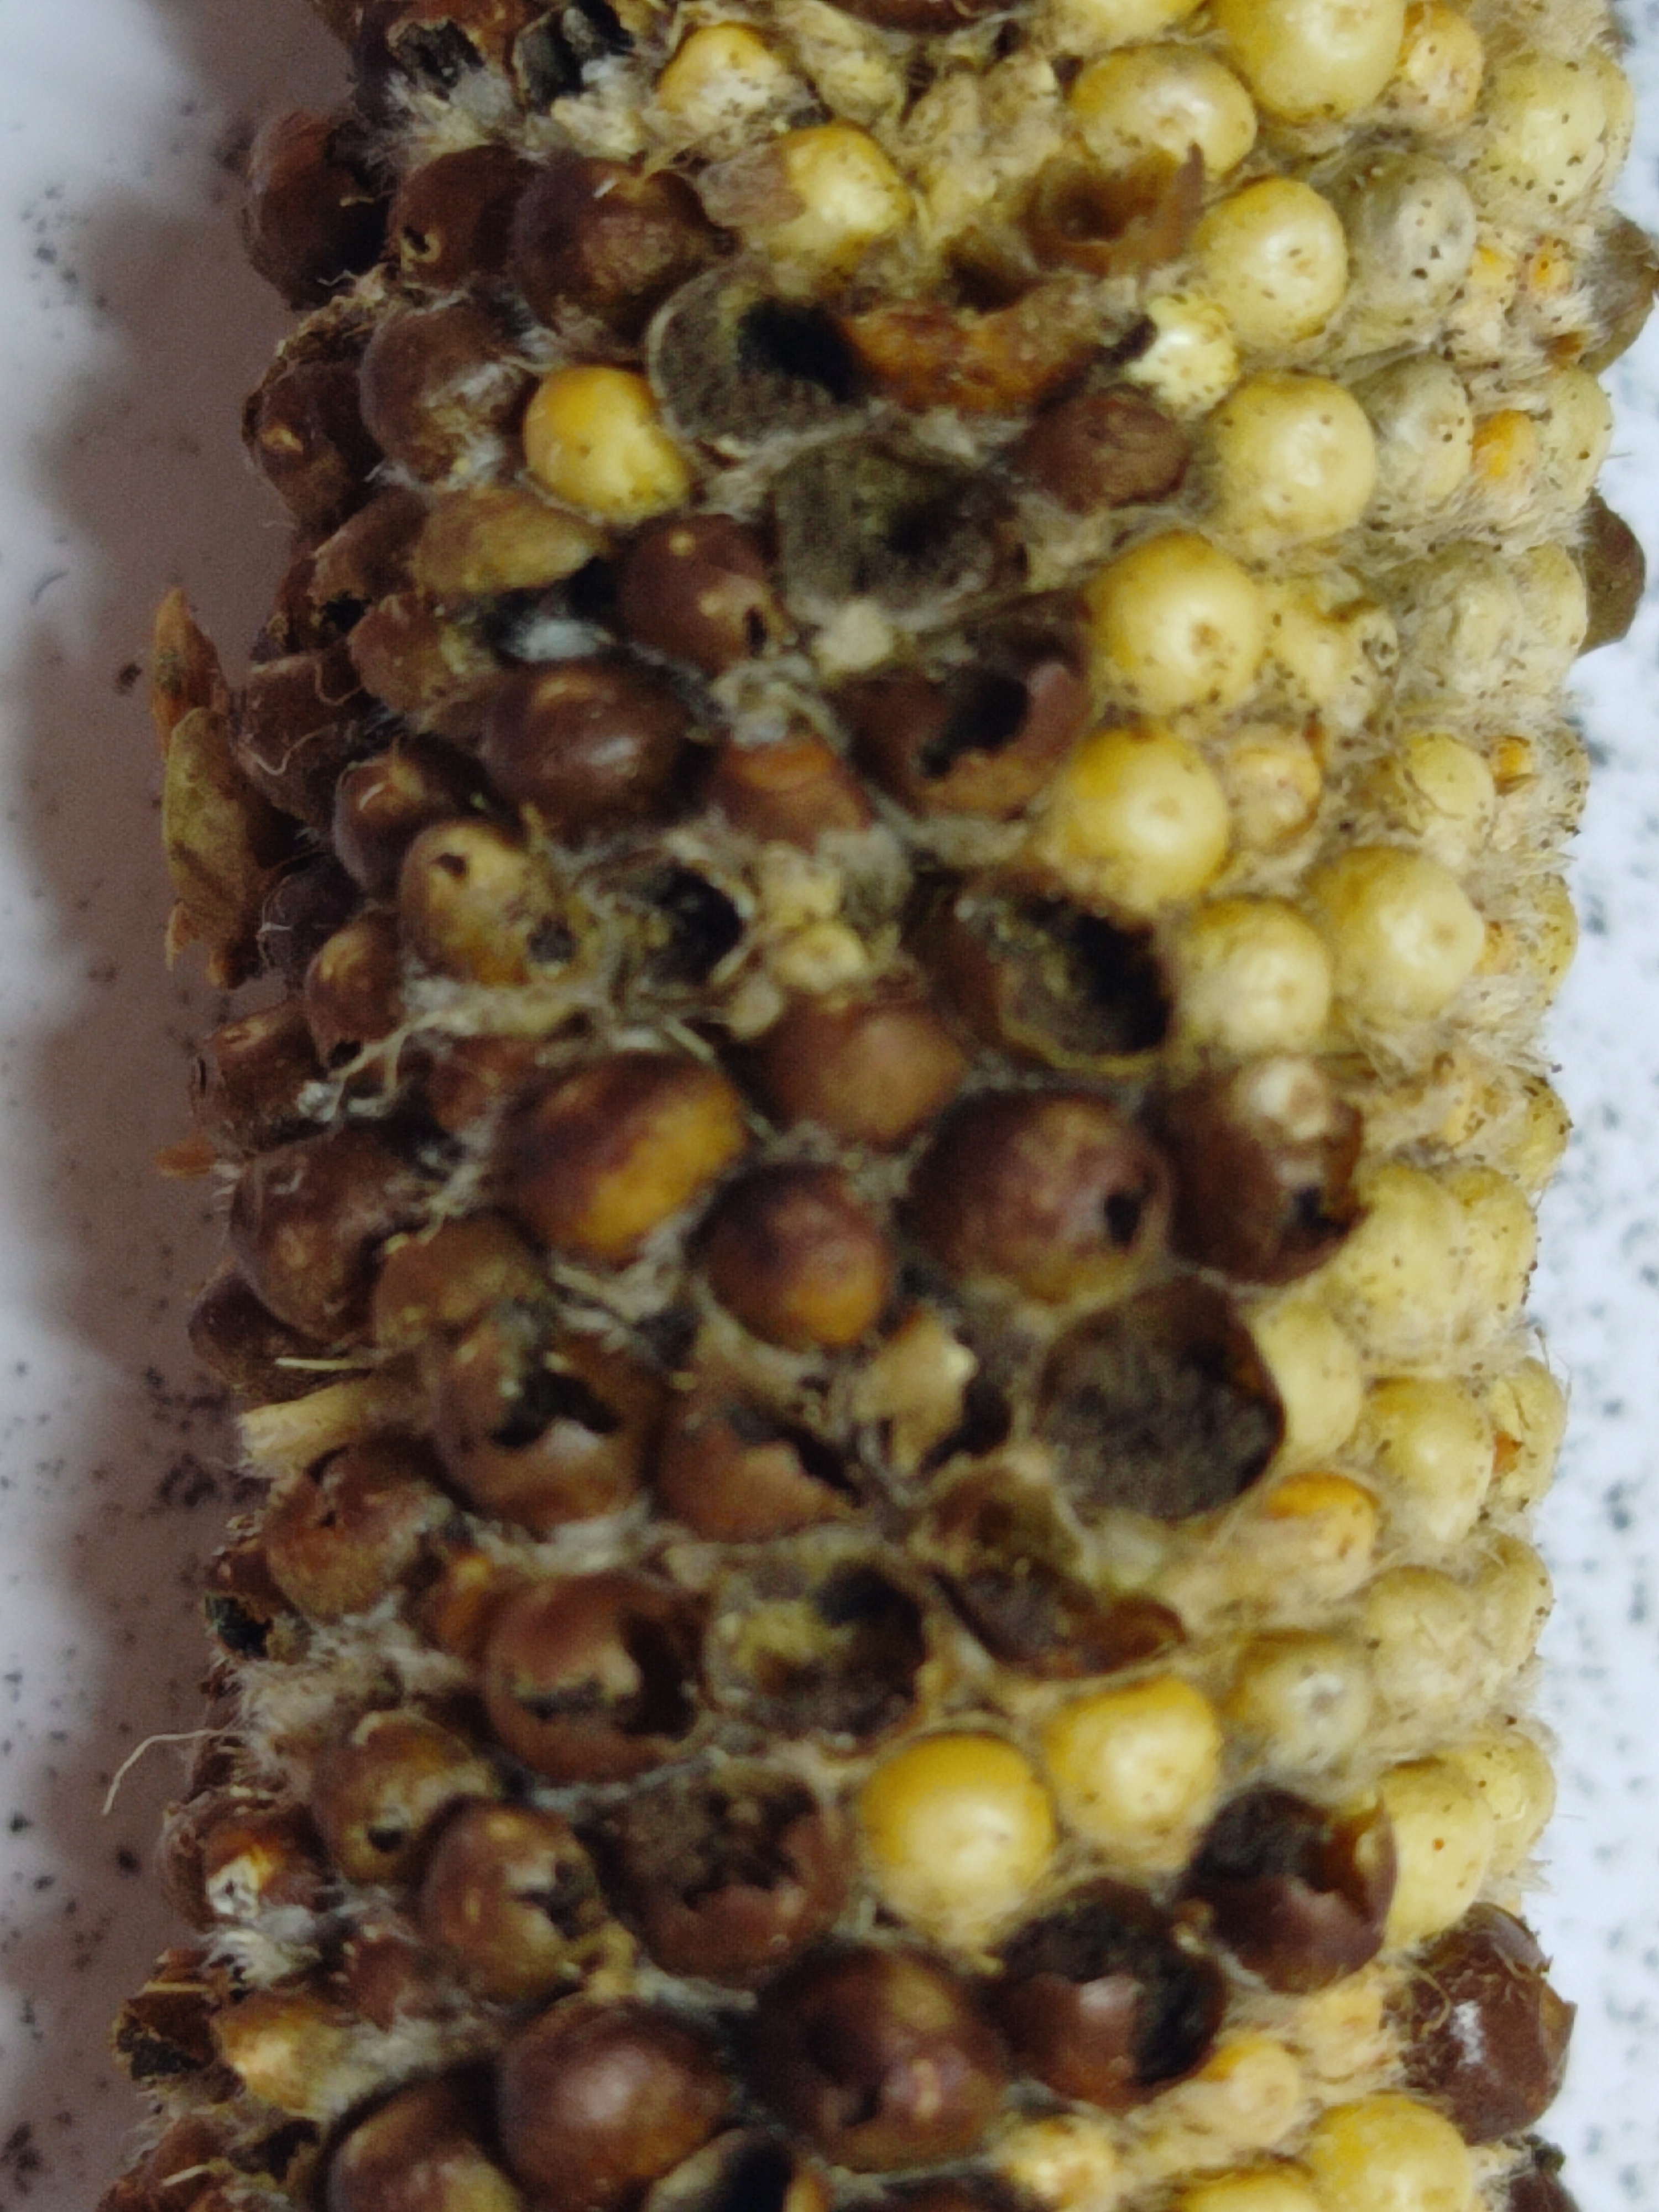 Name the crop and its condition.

pearl millet, smut
